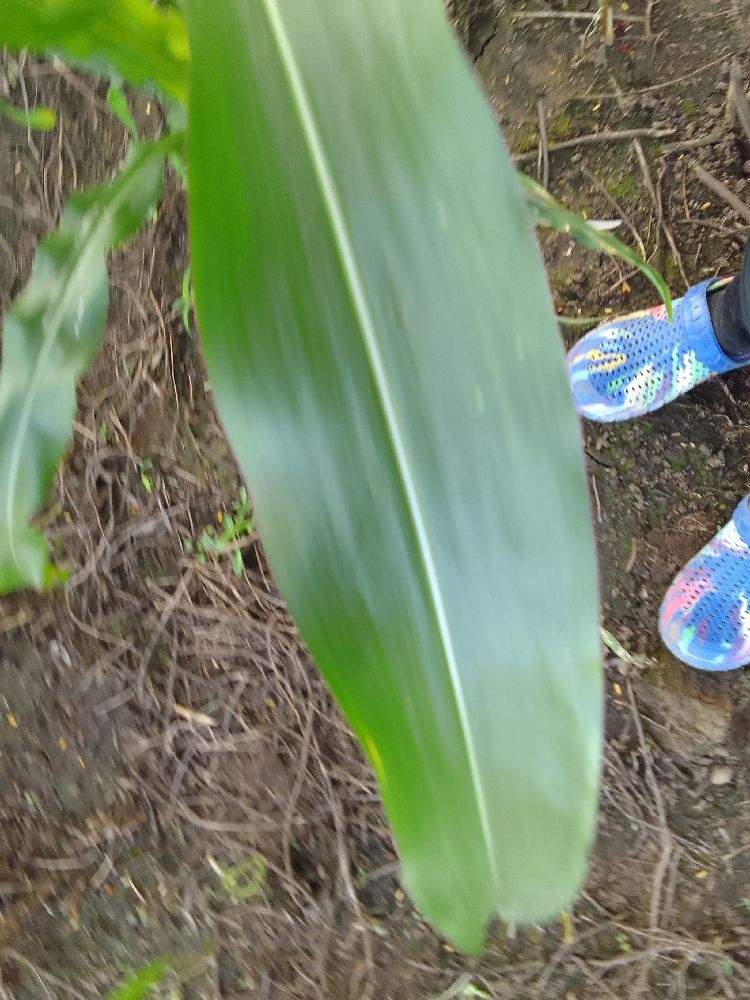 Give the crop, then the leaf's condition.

maize, healthy
